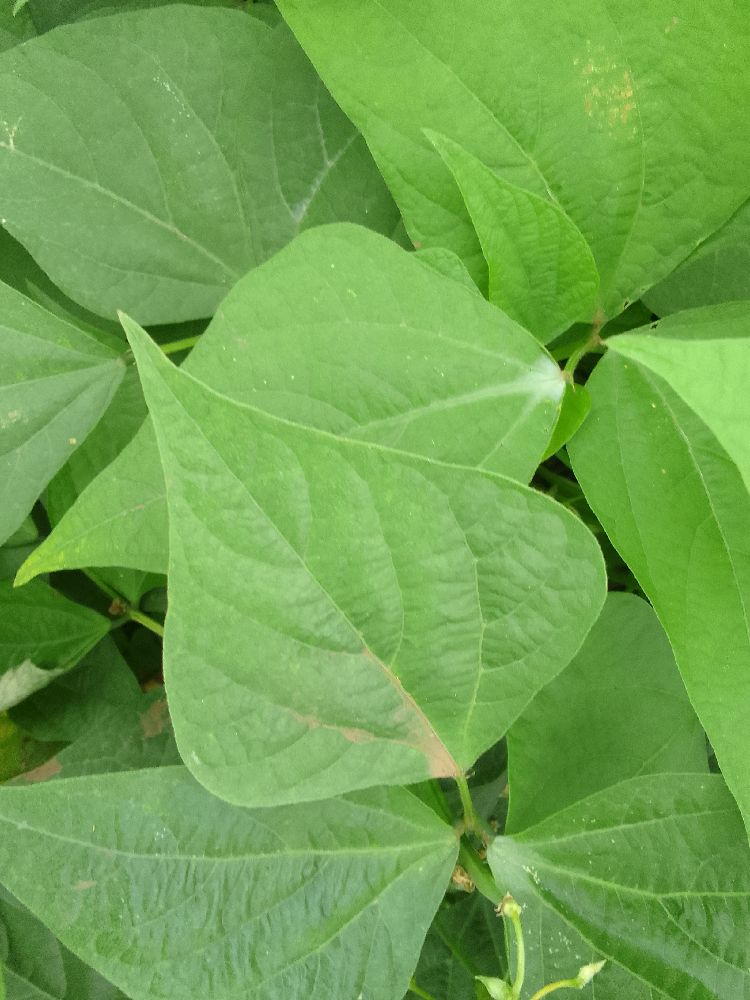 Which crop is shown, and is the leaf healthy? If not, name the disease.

common bean, healthy
